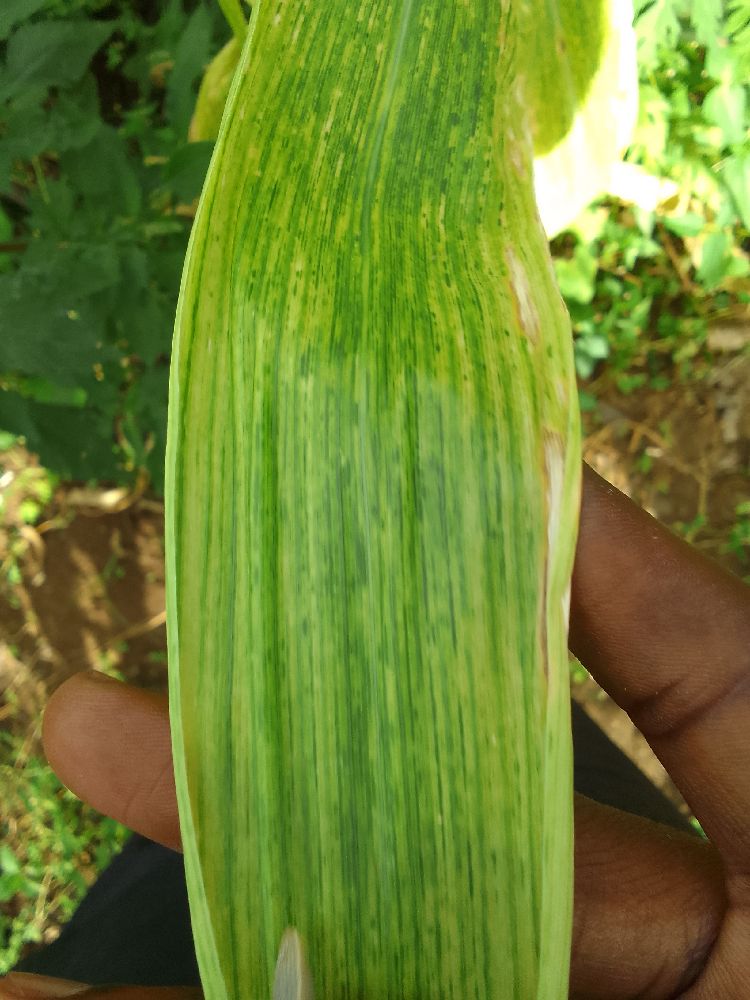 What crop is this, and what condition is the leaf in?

maize, maize lethal necrosis
